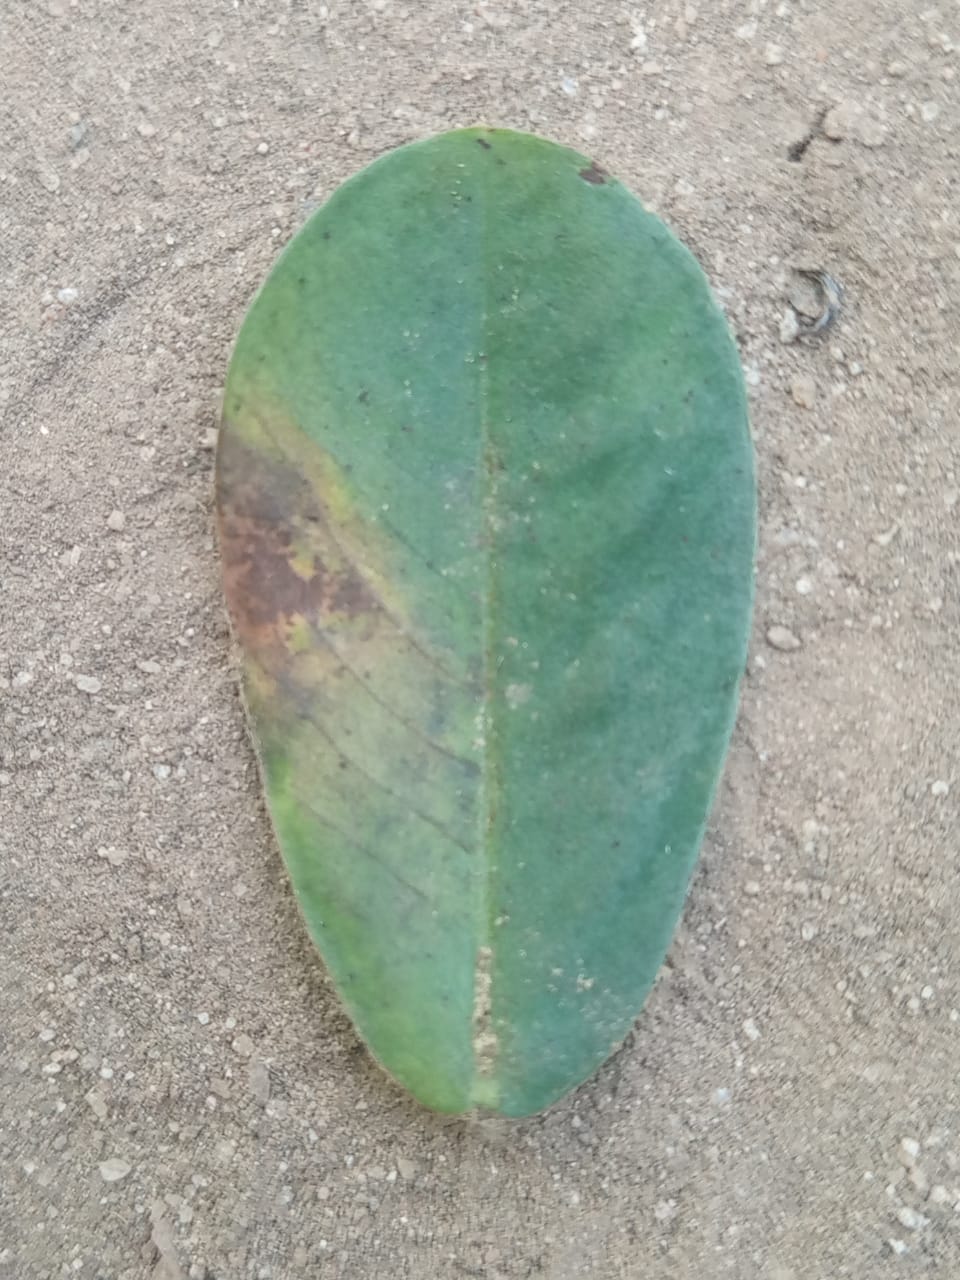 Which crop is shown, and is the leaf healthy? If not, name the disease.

peanut, phoma arachidicola
